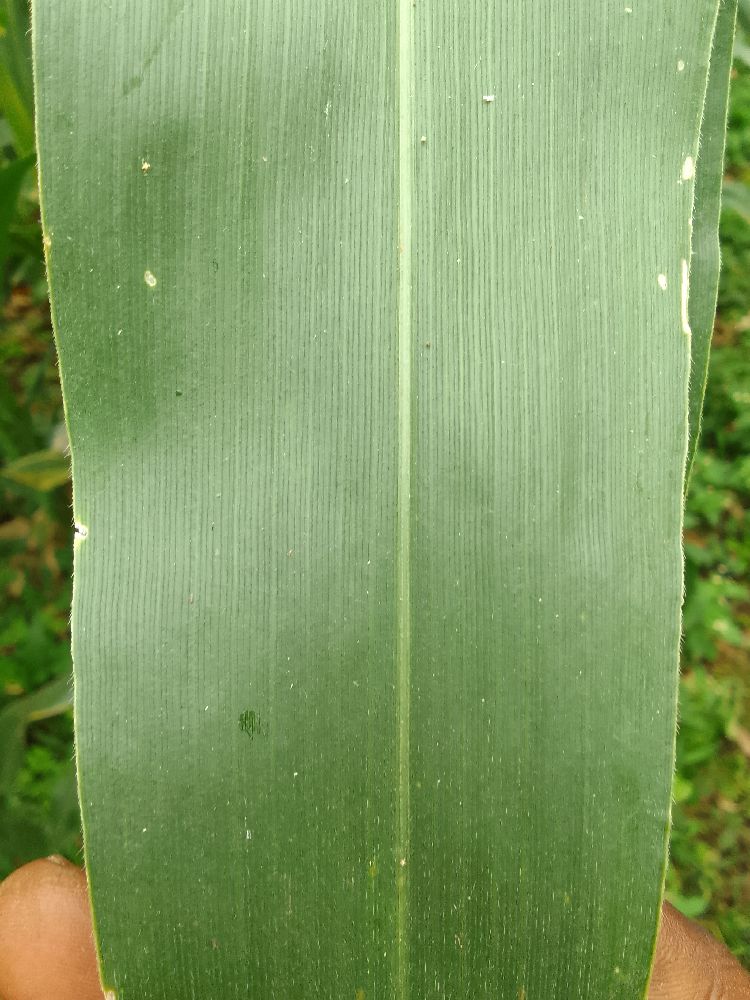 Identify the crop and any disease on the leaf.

maize, healthy
